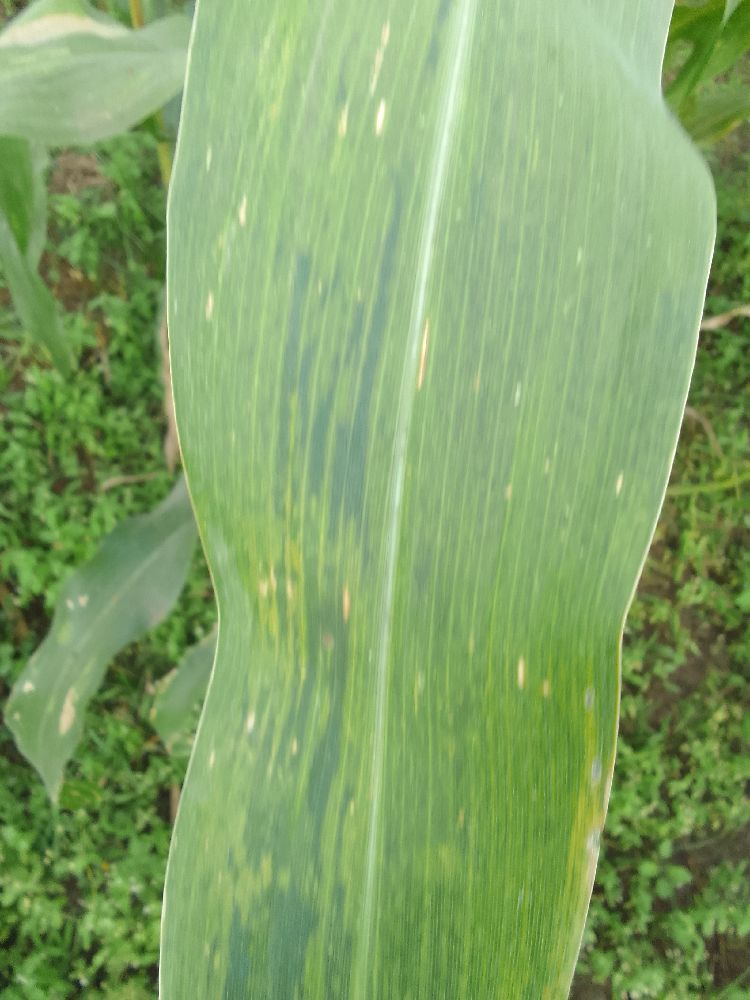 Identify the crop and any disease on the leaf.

maize, maize lethal necrosis
